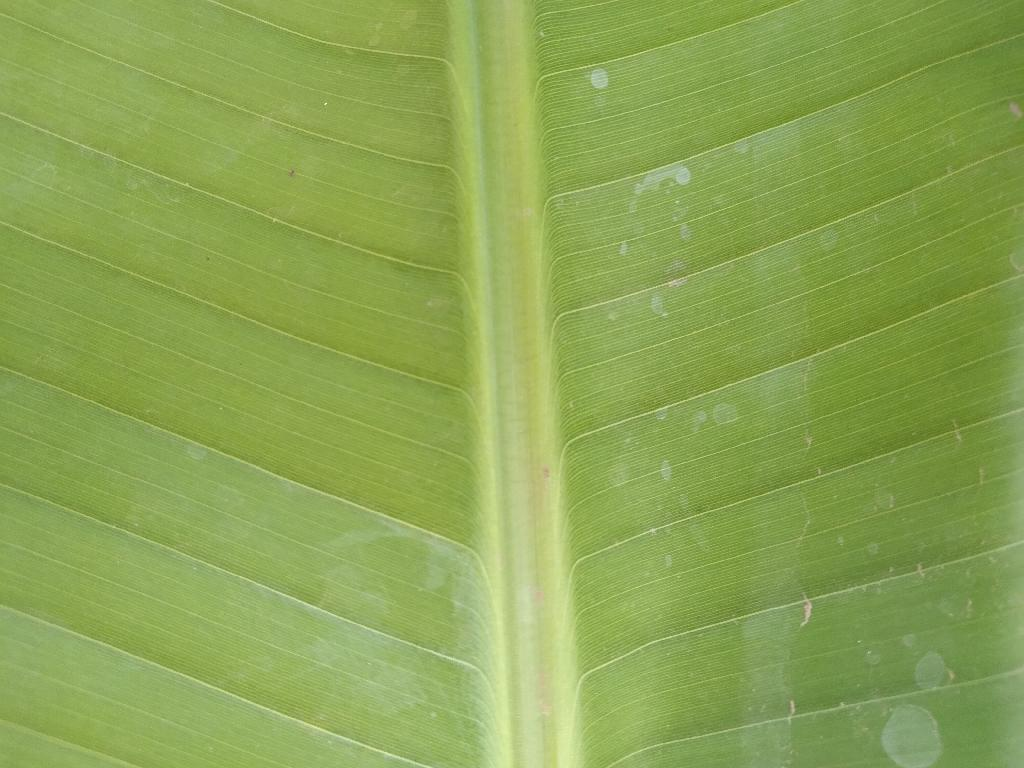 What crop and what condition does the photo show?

banana, healthy
